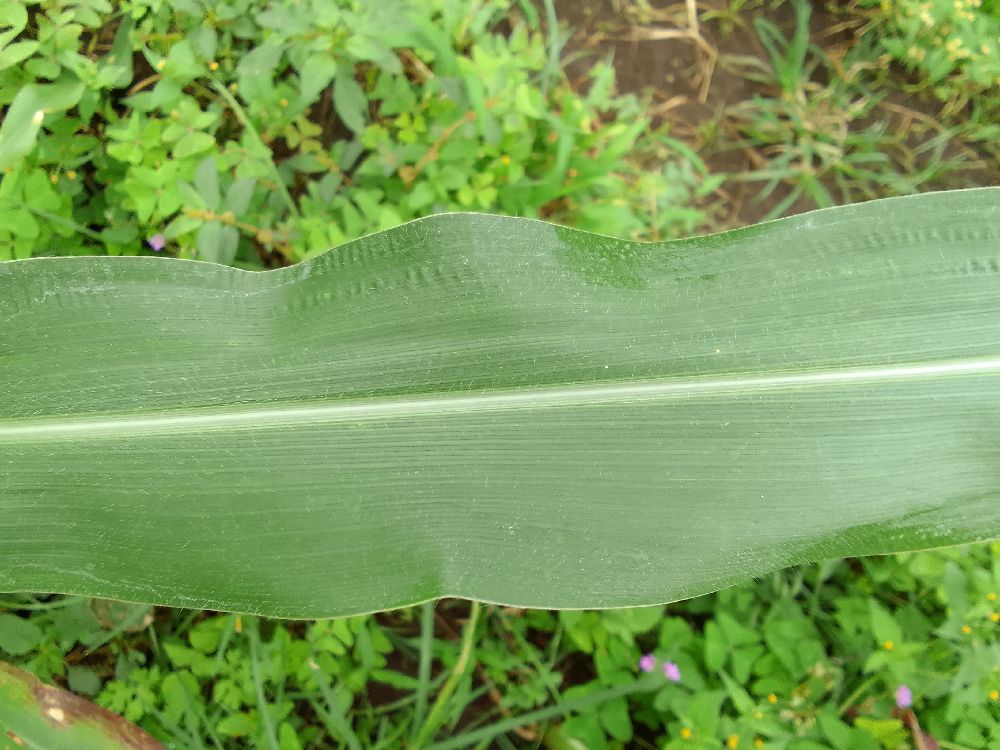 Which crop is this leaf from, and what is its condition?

maize, healthy
